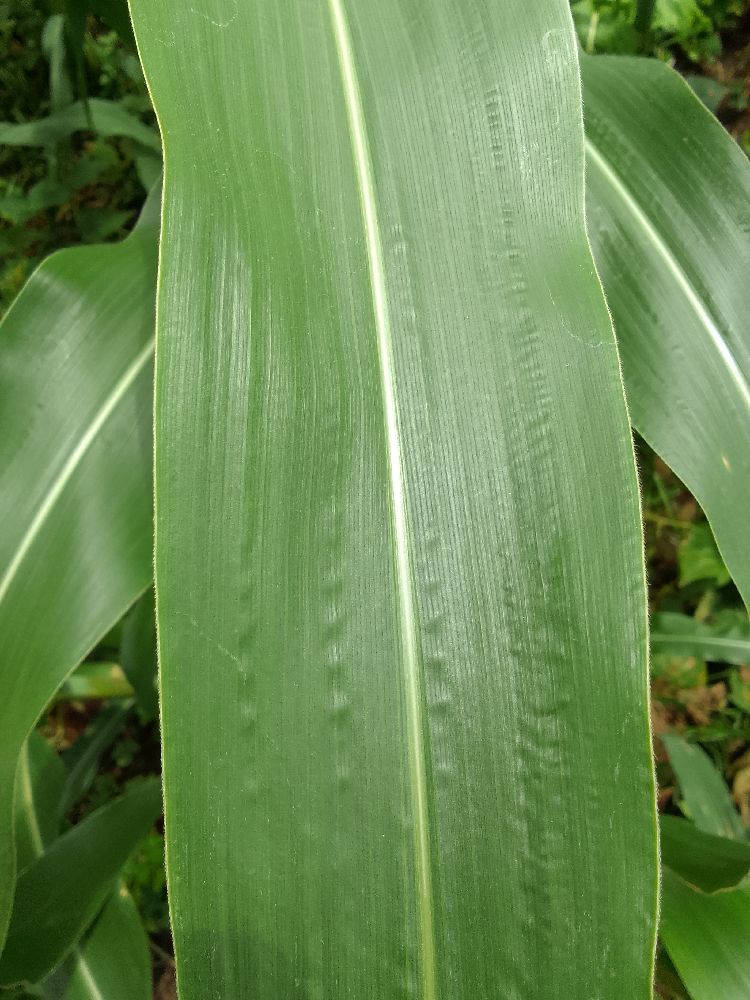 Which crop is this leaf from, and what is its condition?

maize, healthy
